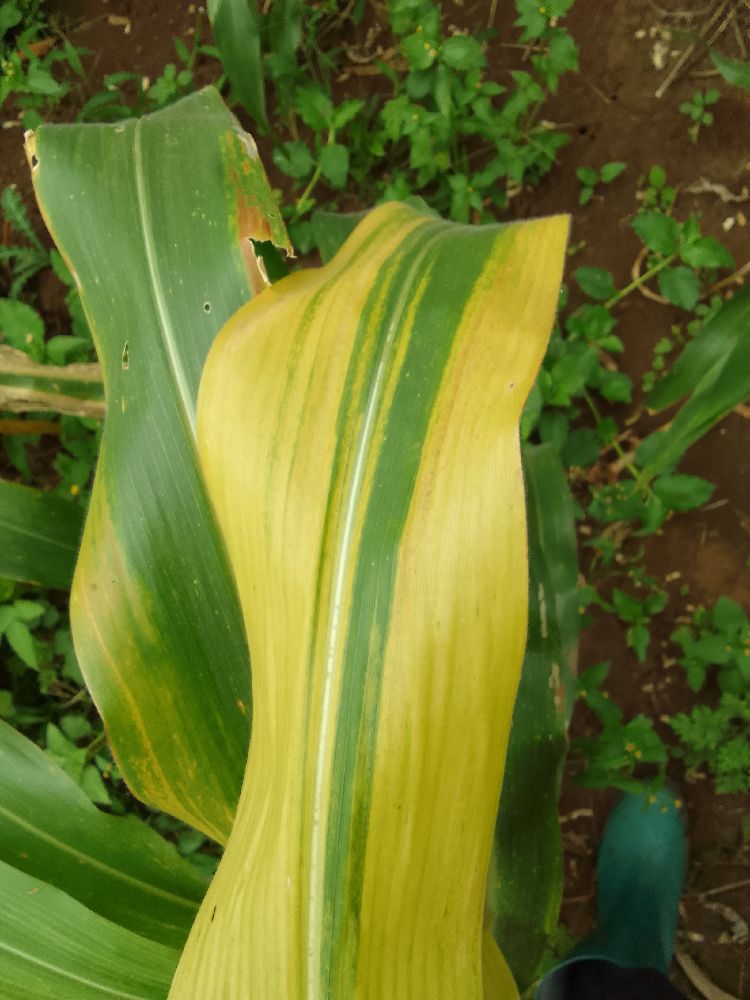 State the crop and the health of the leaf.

maize, maize lethal necrosis
